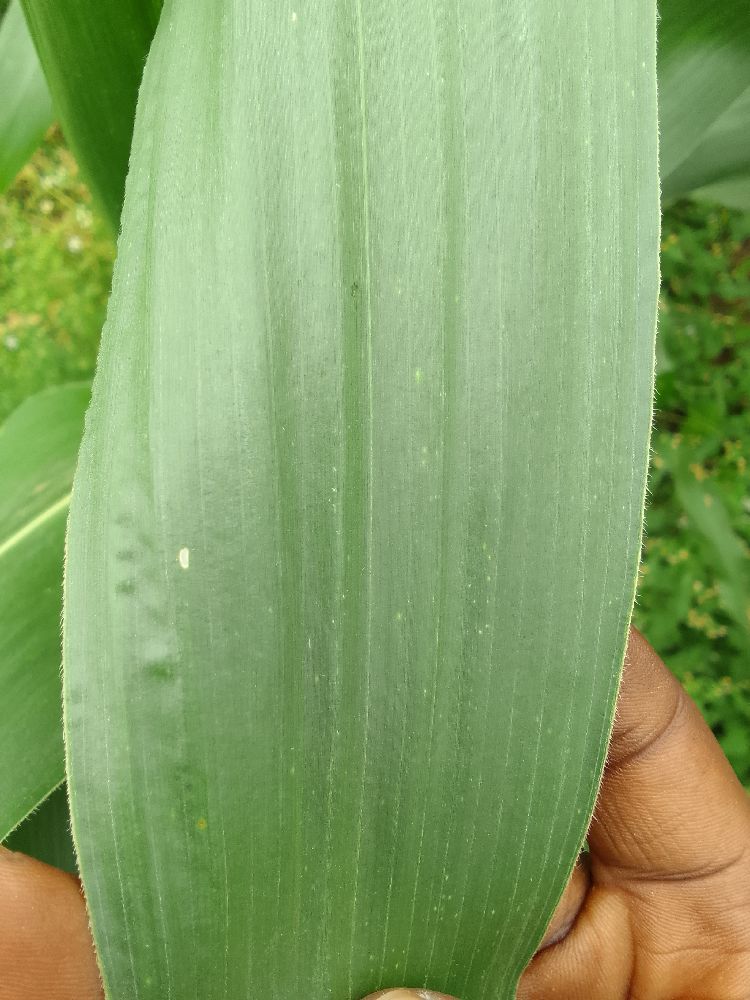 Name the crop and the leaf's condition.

maize, healthy
